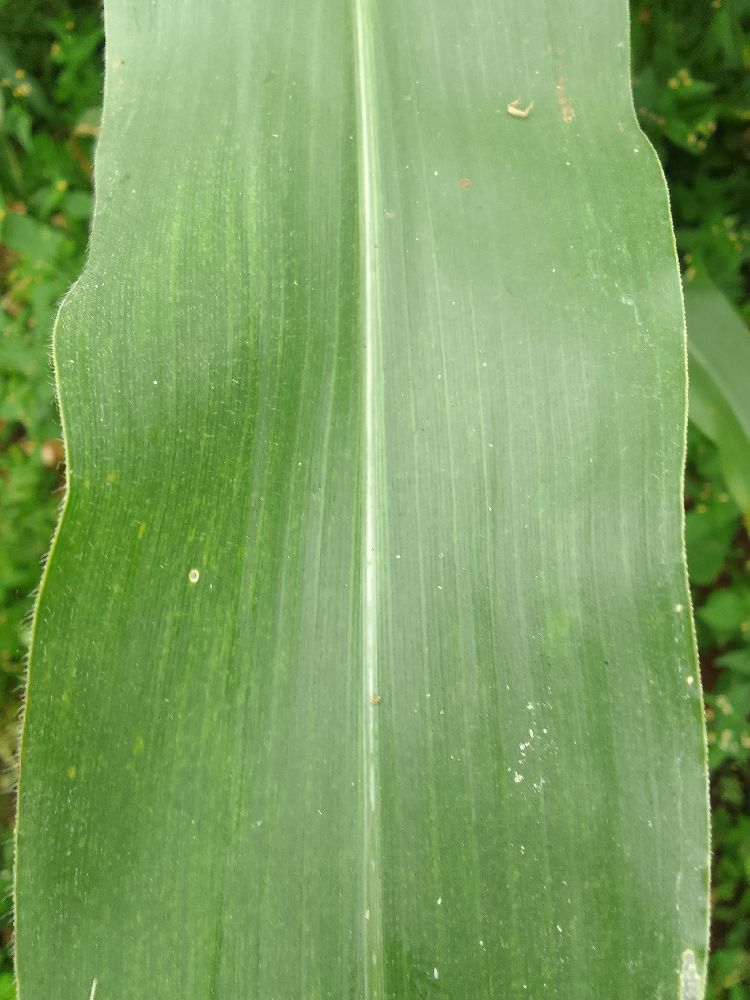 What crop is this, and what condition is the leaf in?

maize, healthy
